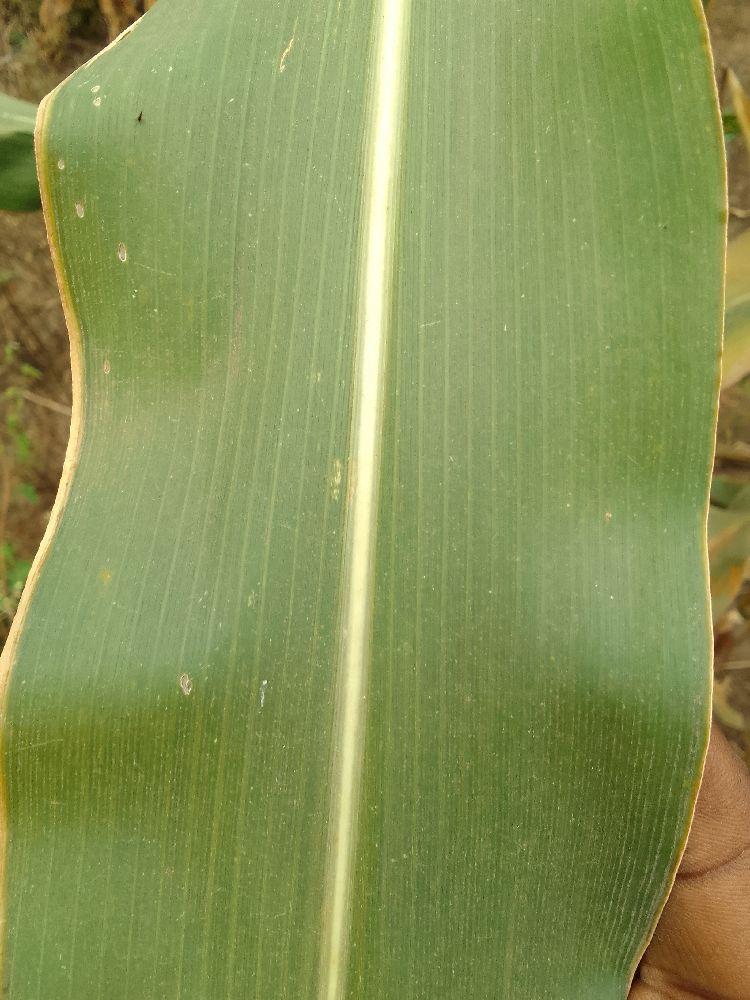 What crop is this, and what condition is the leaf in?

maize, healthy
